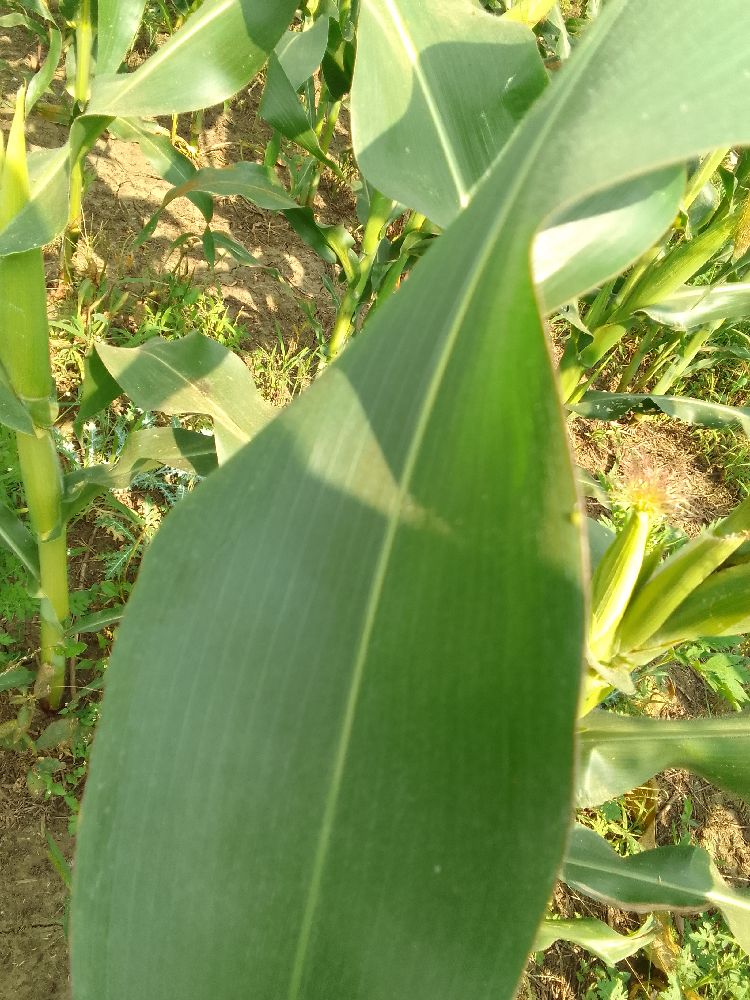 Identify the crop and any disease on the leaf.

maize, healthy
